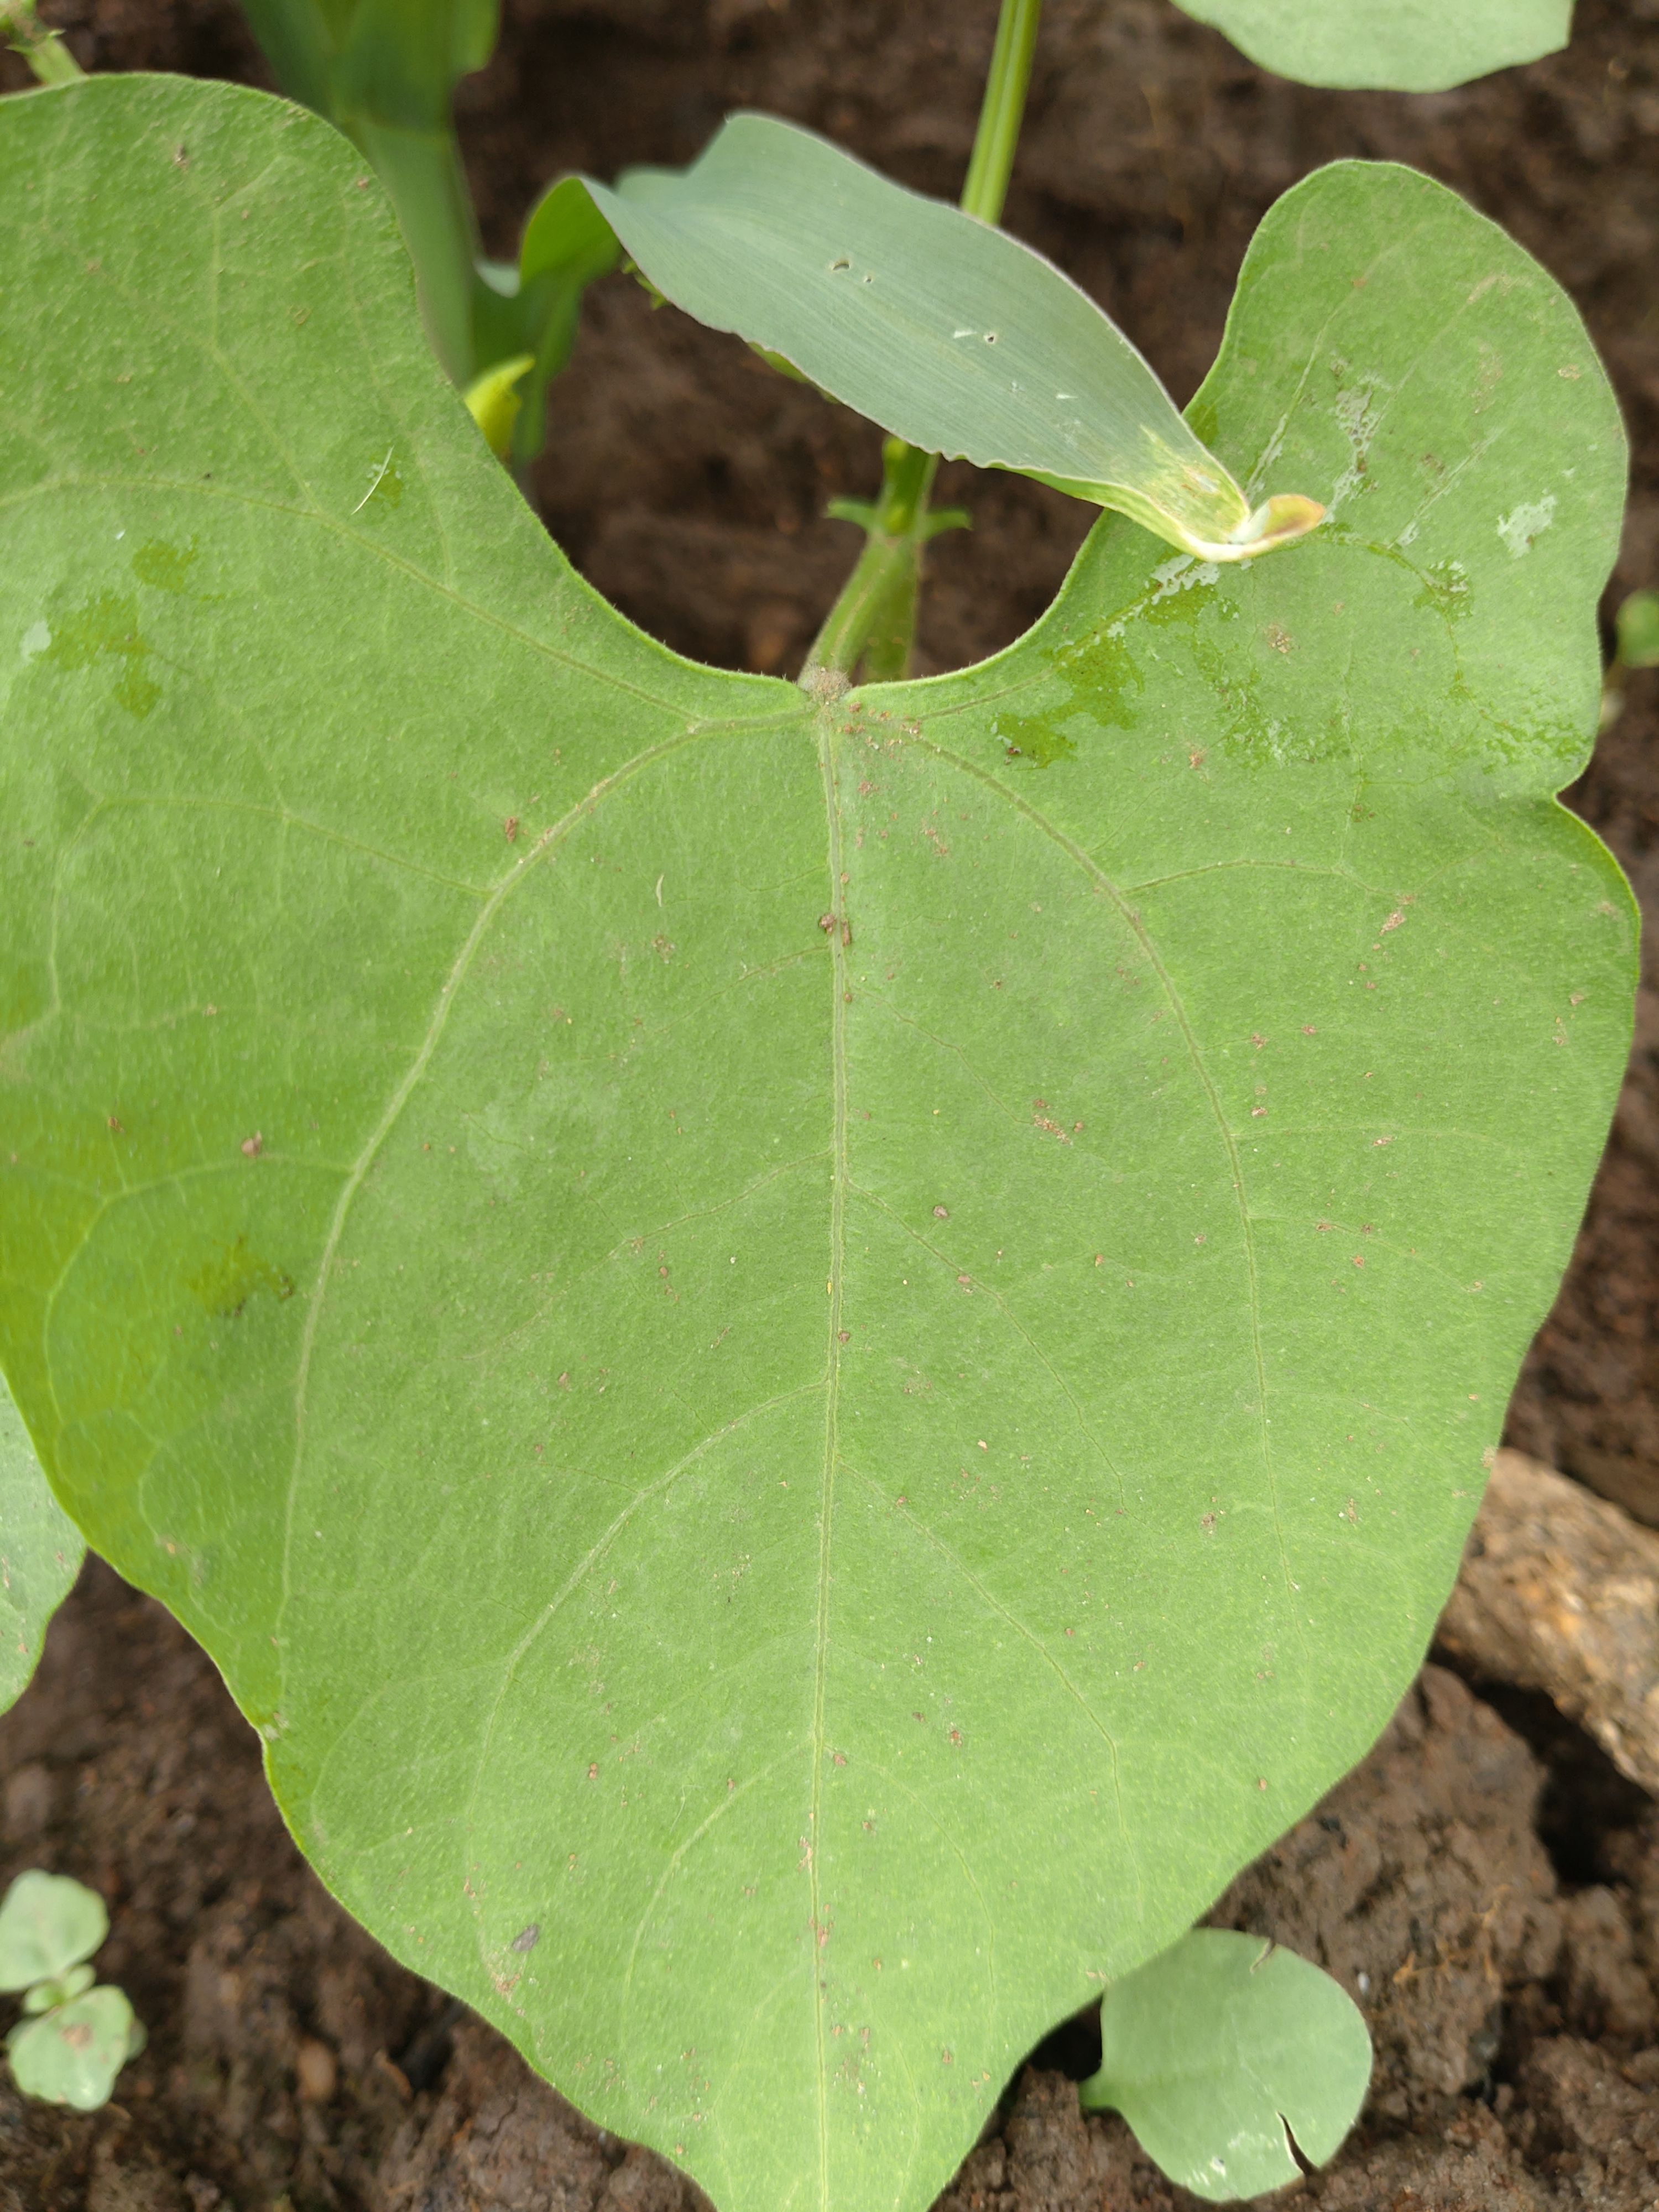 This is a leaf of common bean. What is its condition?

healthy
